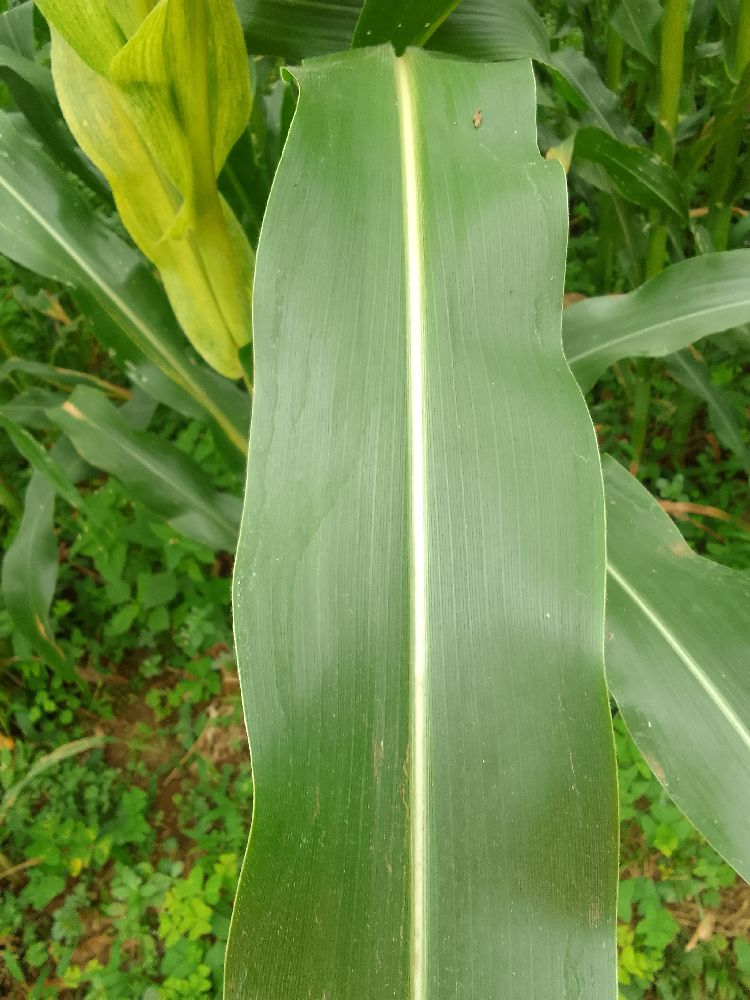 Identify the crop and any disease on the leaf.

maize, healthy
